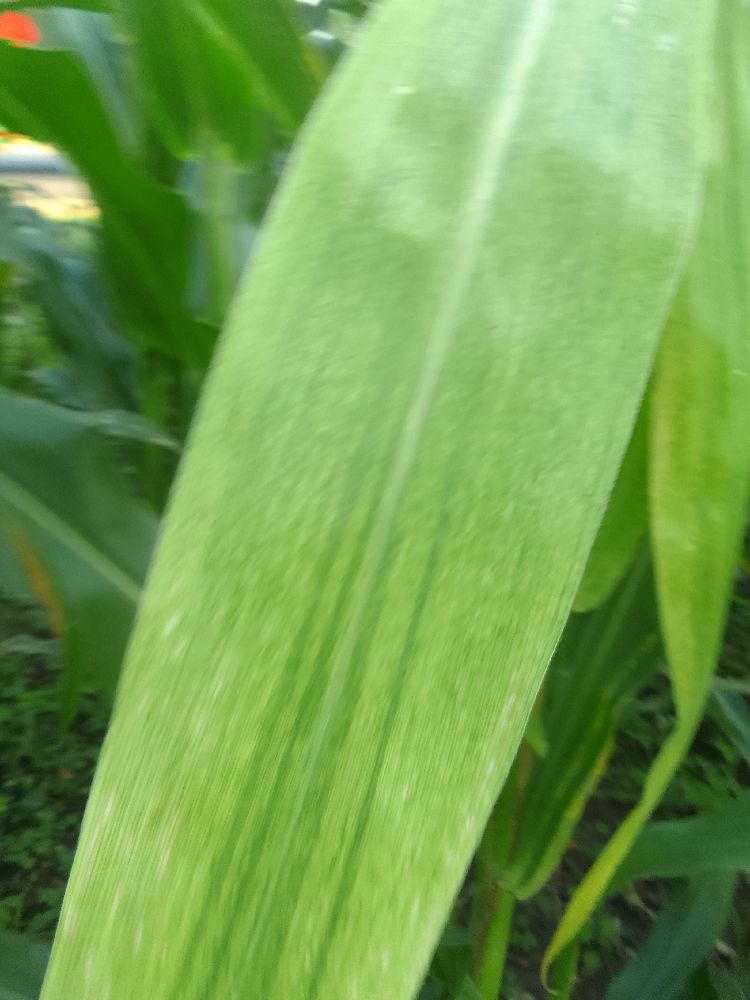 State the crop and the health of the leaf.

maize, maize lethal necrosis
